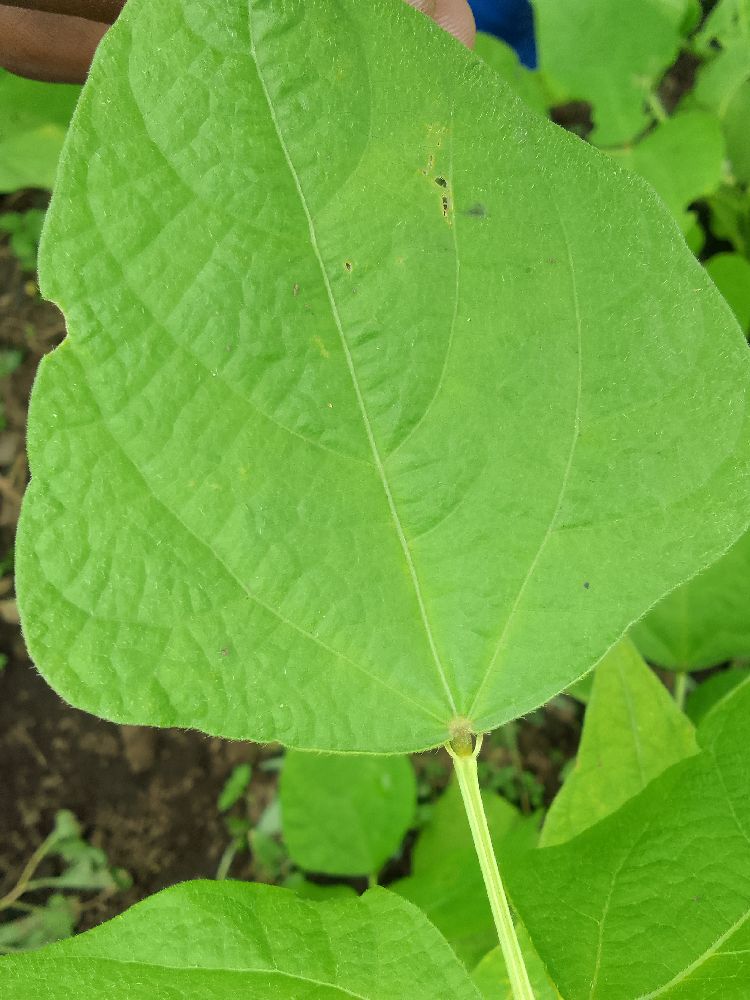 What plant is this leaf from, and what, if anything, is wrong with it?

common bean, healthy
